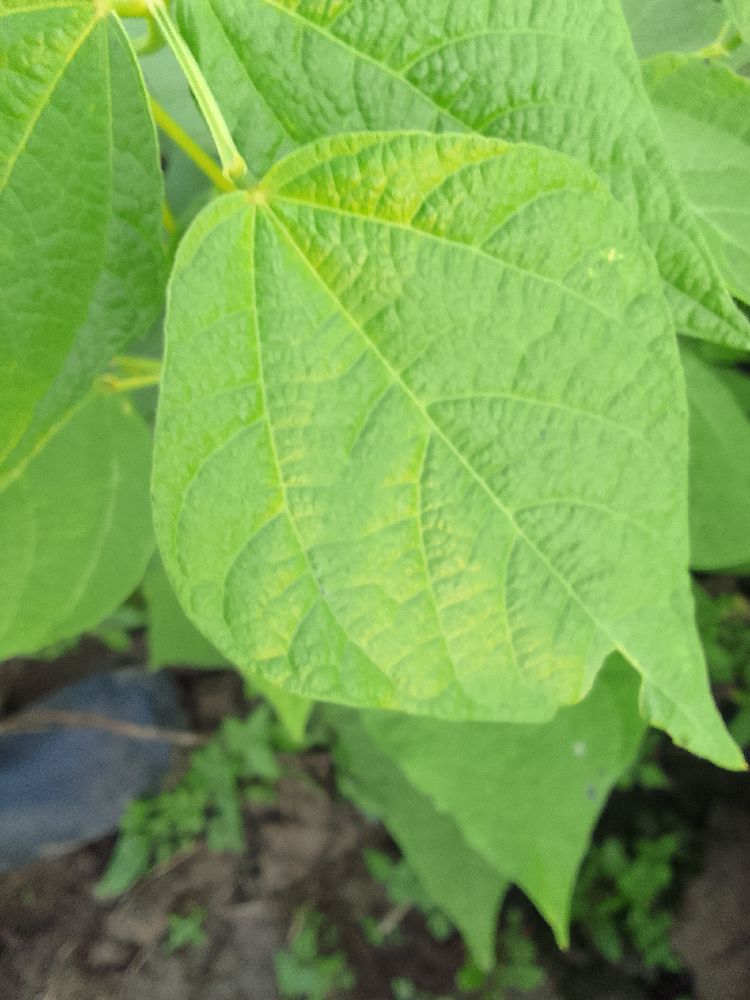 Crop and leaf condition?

common bean, healthy
